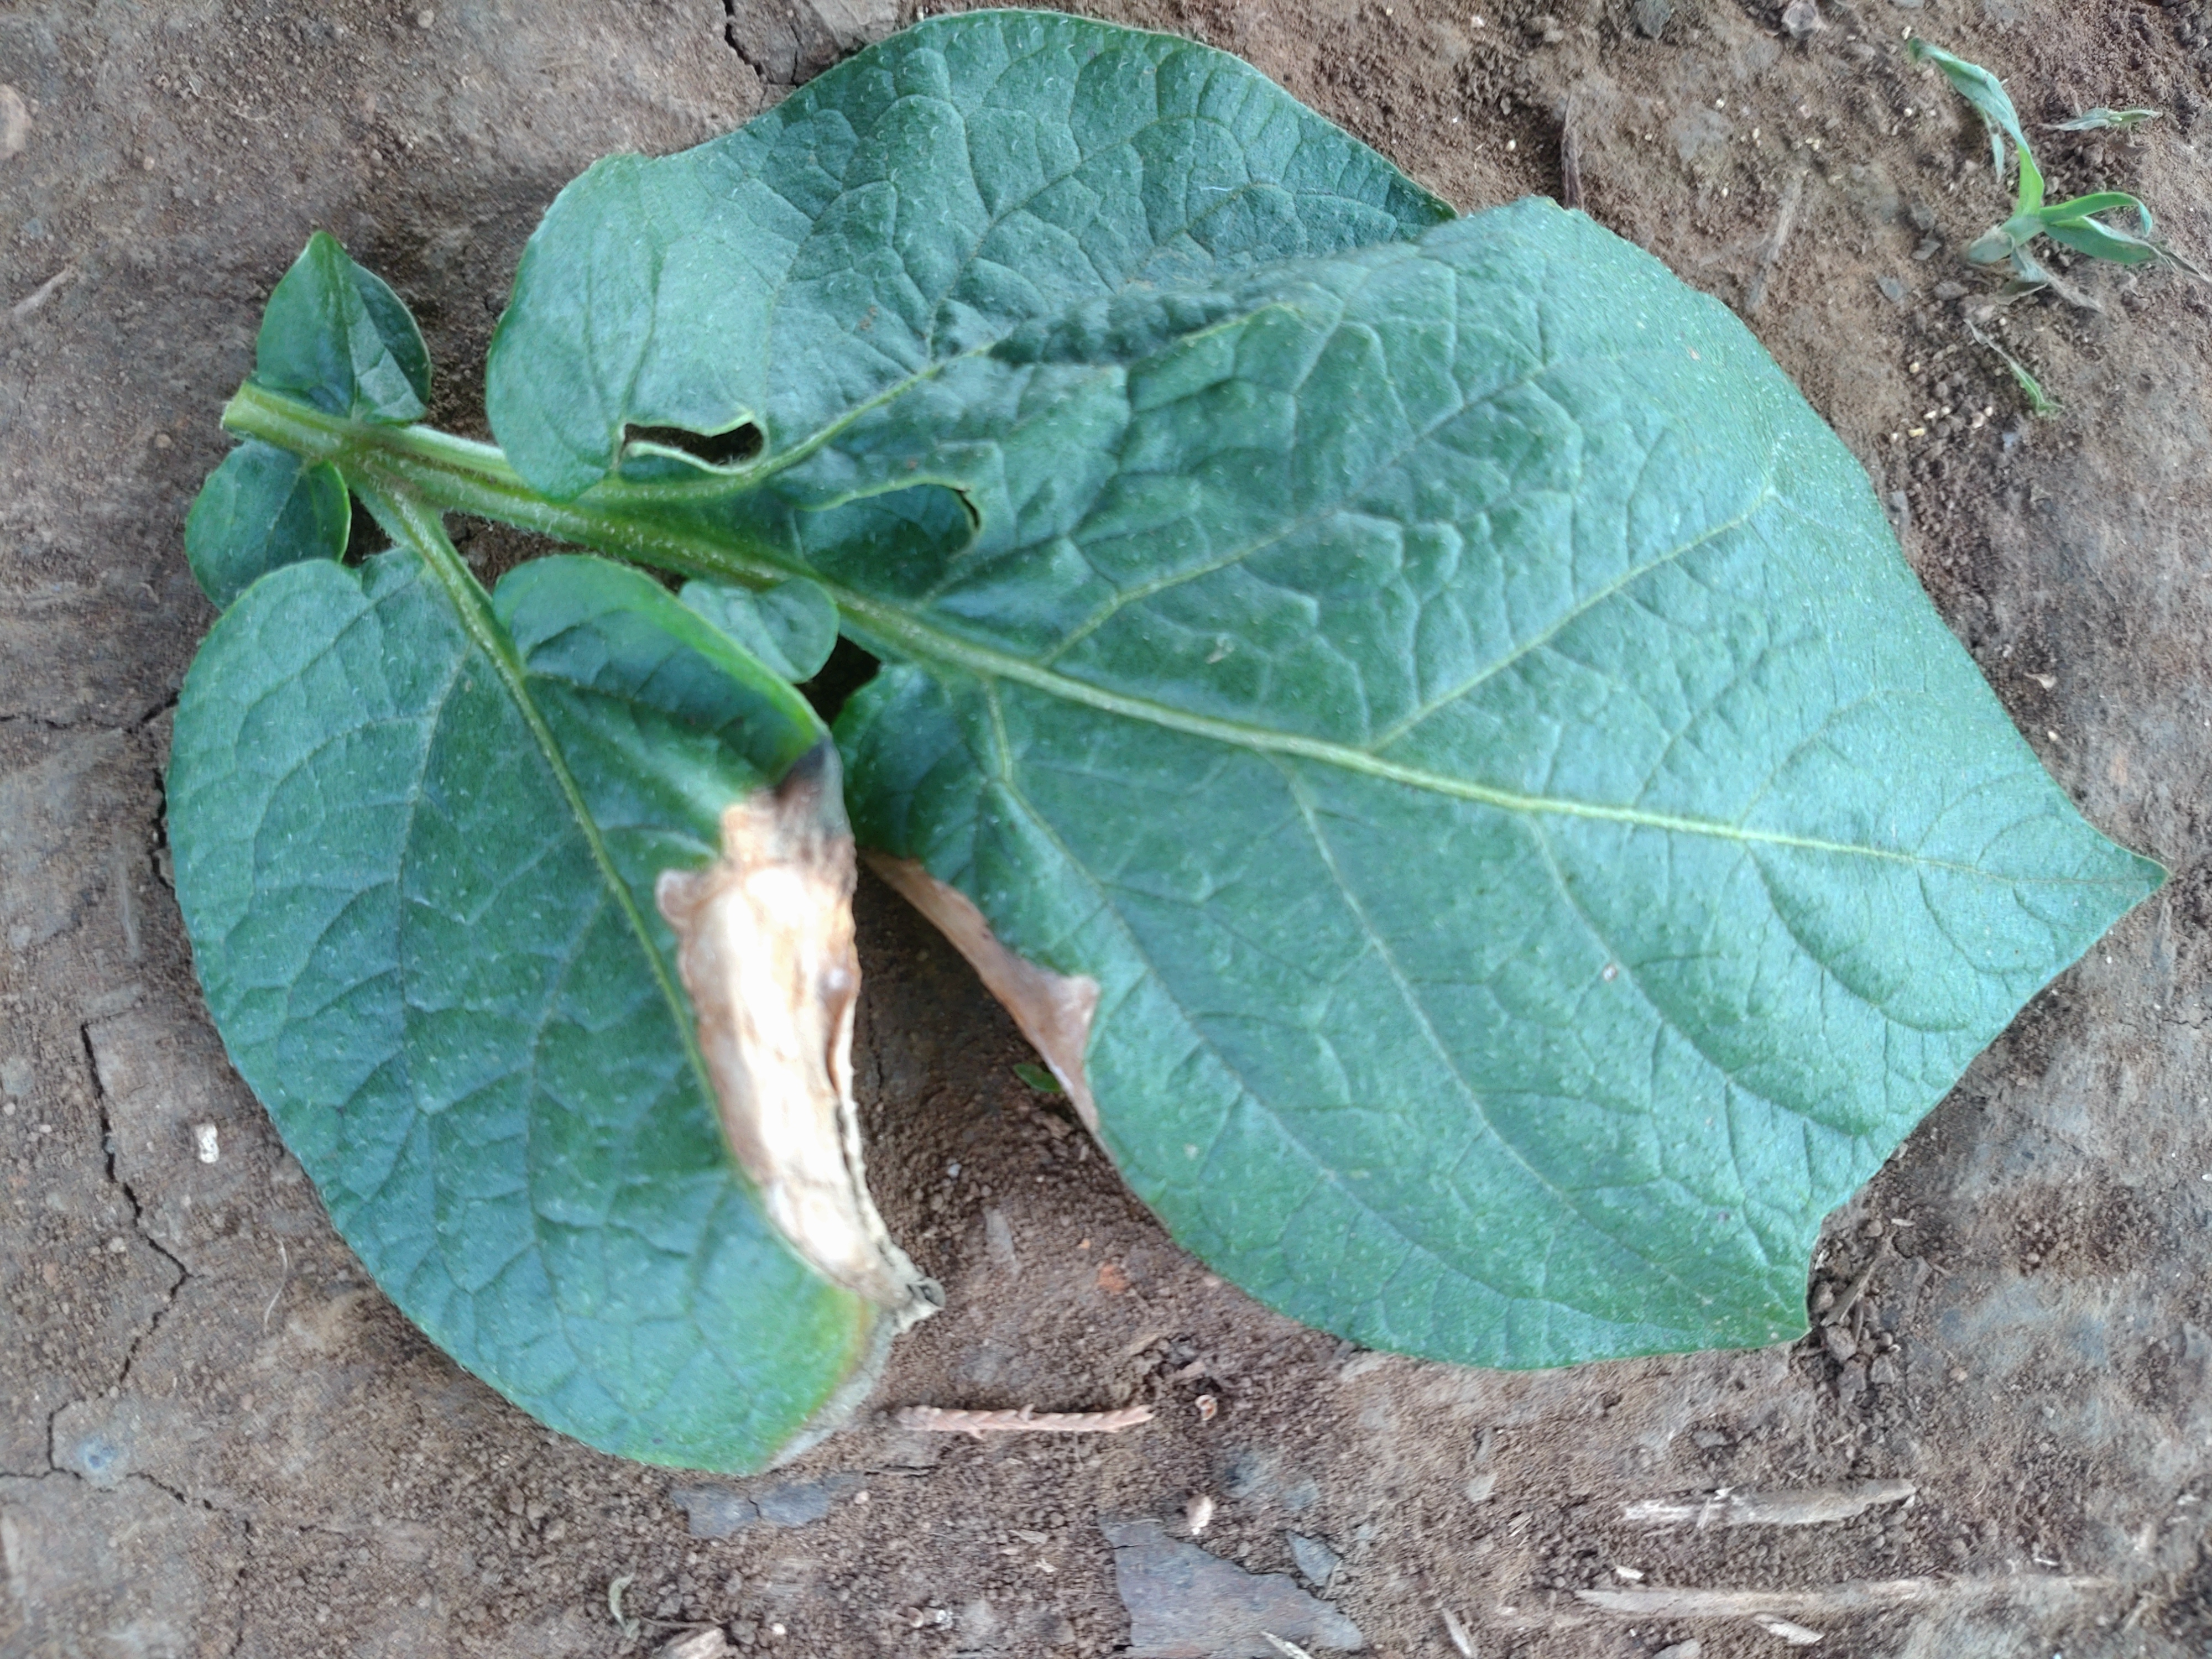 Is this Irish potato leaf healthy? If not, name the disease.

early blight
